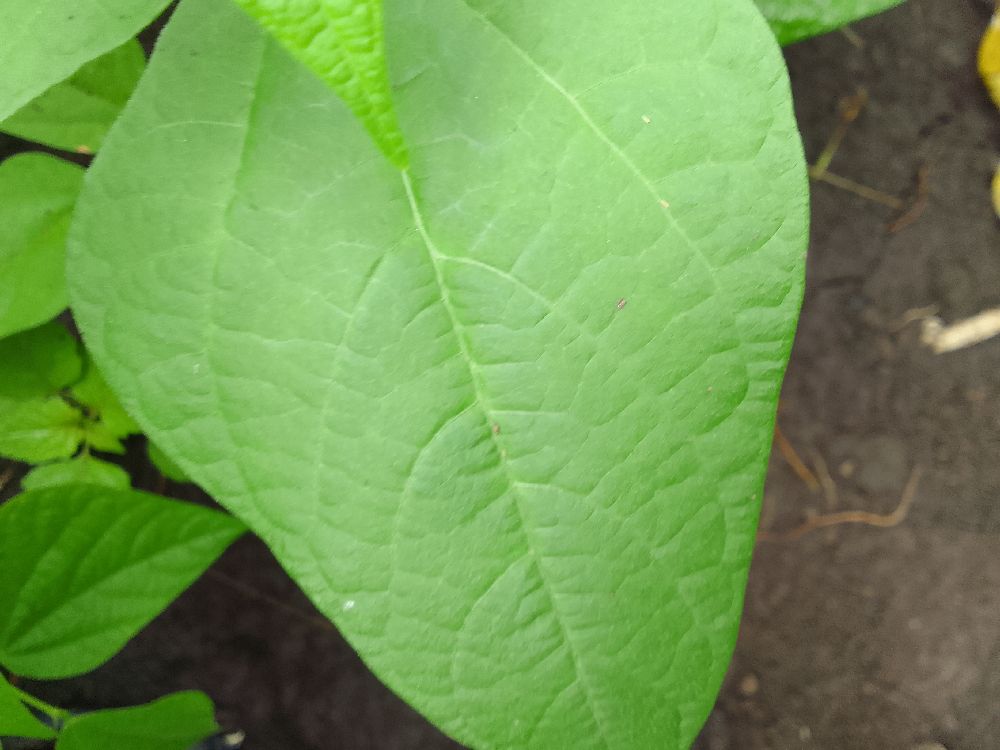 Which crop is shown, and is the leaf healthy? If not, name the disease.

common bean, healthy
